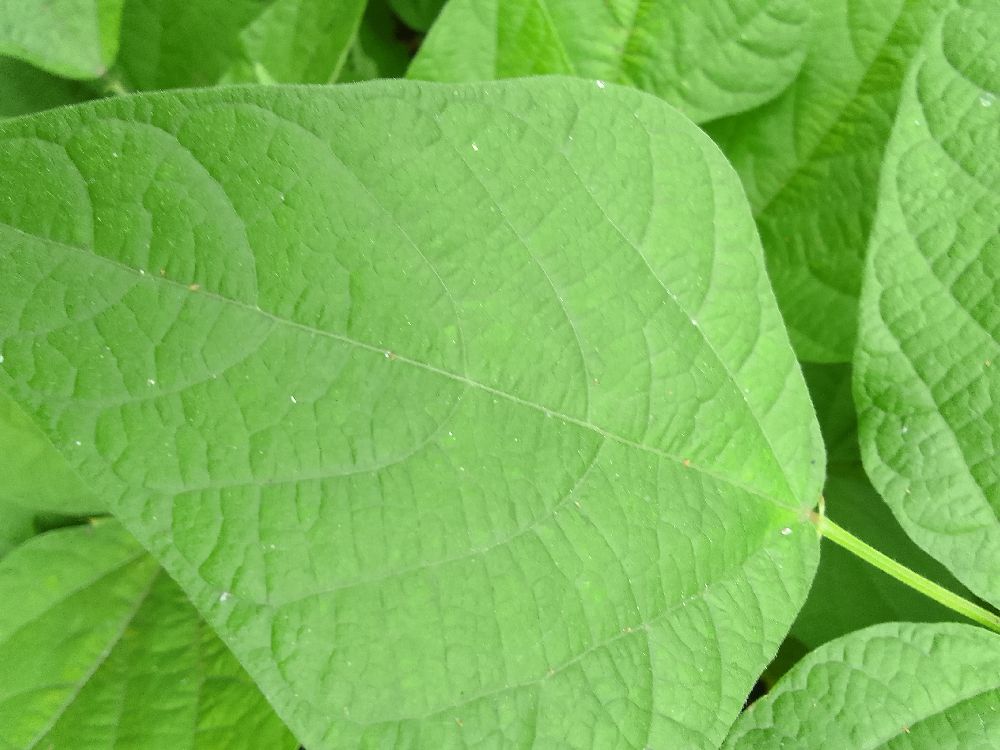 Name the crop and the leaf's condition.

common bean, healthy
